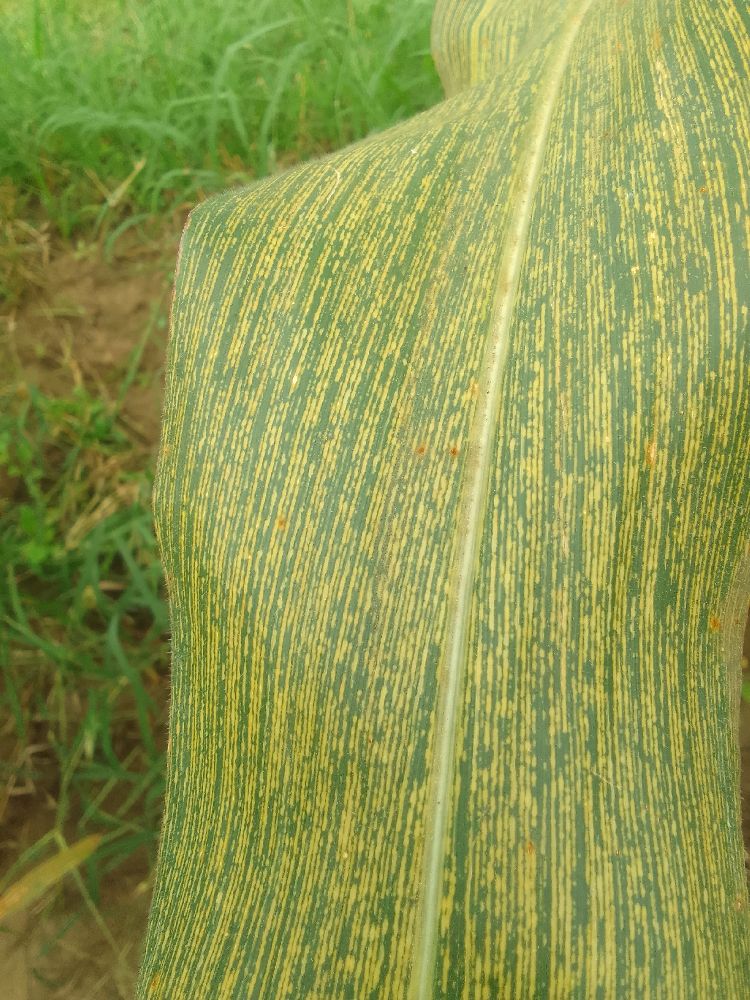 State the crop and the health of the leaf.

maize, maize streak virus
